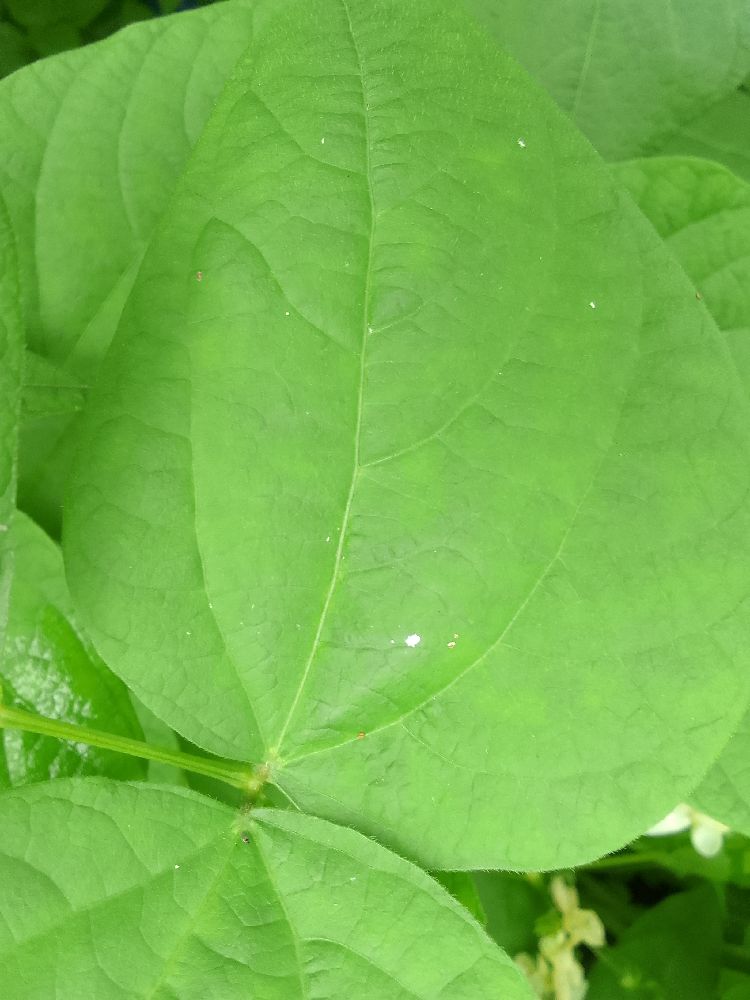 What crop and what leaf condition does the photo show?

common bean, healthy
